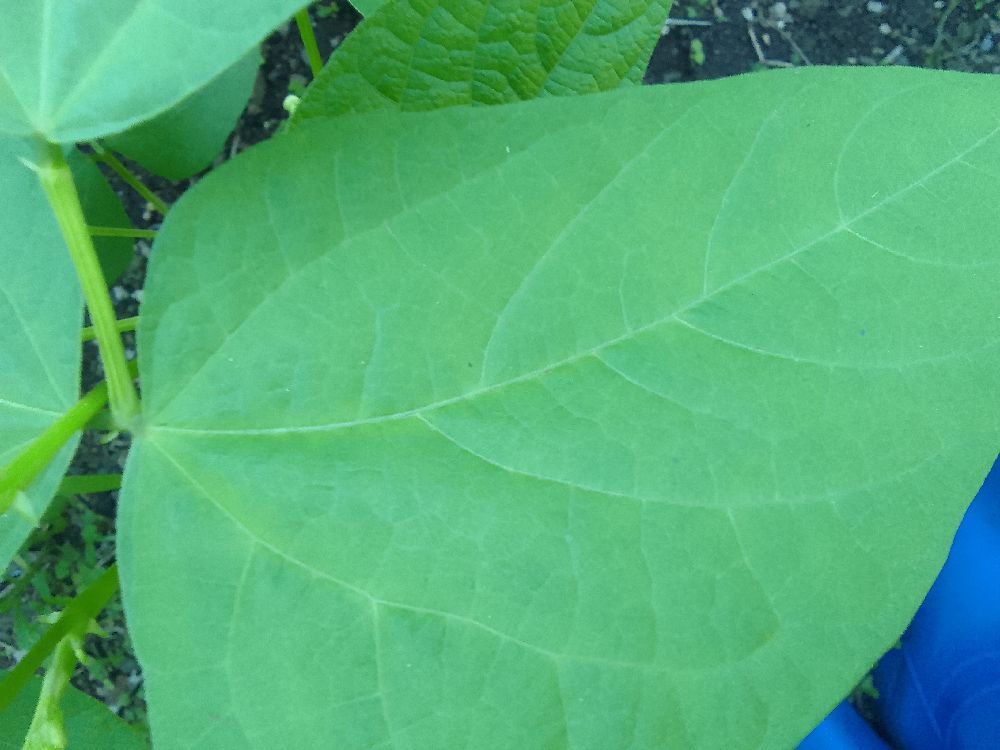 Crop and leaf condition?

common bean, healthy
